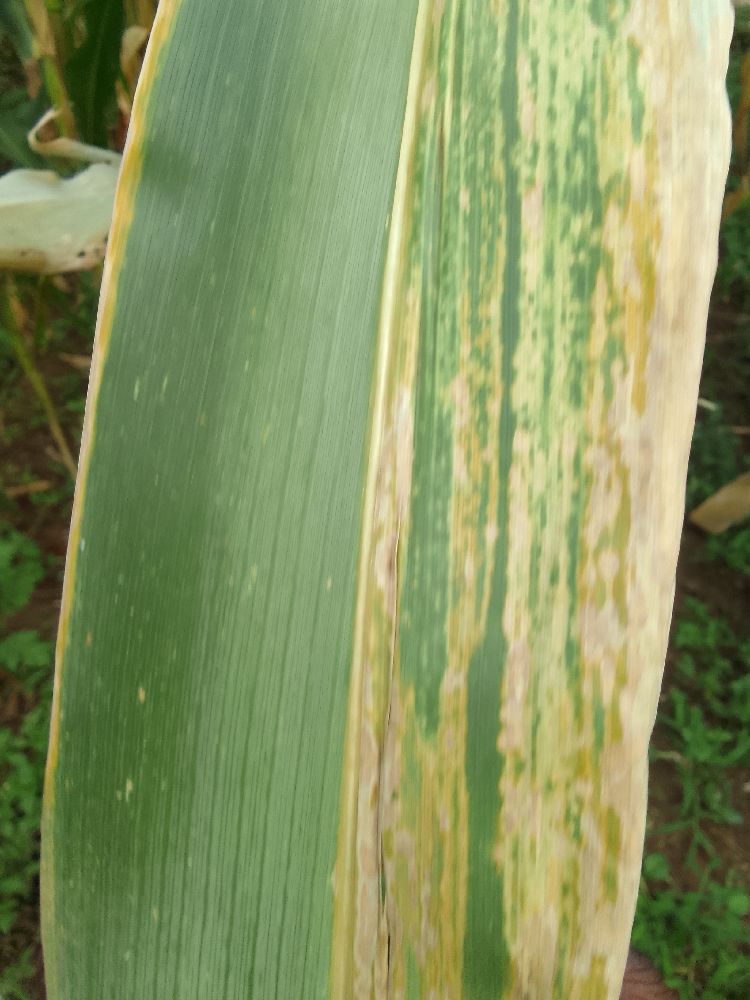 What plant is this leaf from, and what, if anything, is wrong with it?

maize, maize lethal necrosis
